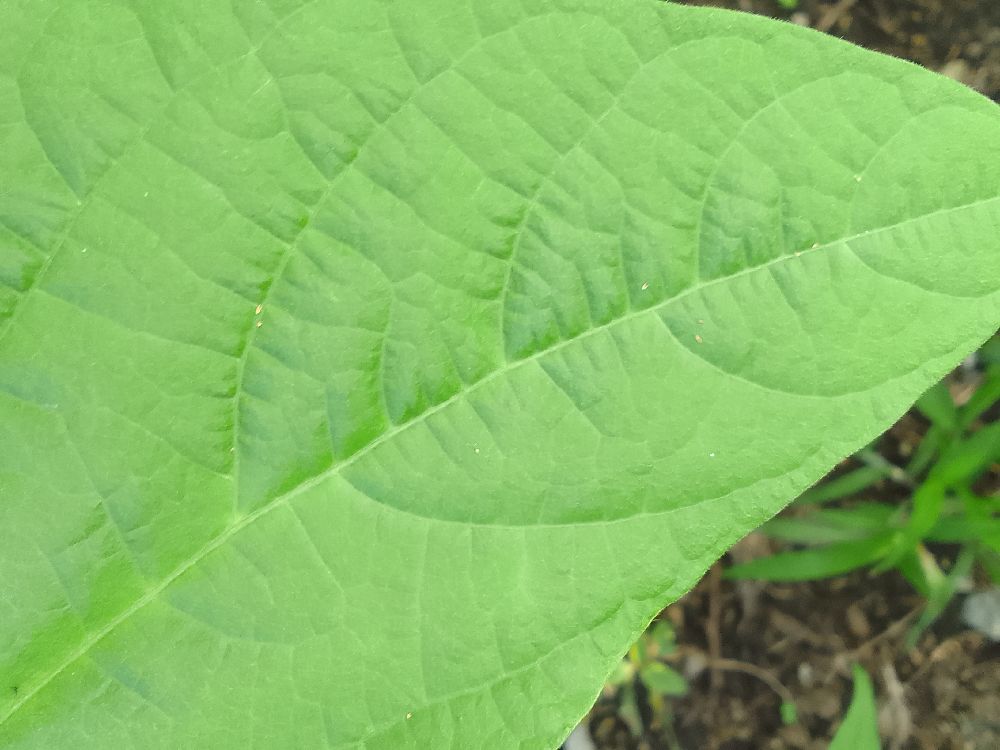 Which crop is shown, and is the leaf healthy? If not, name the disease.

common bean, healthy
